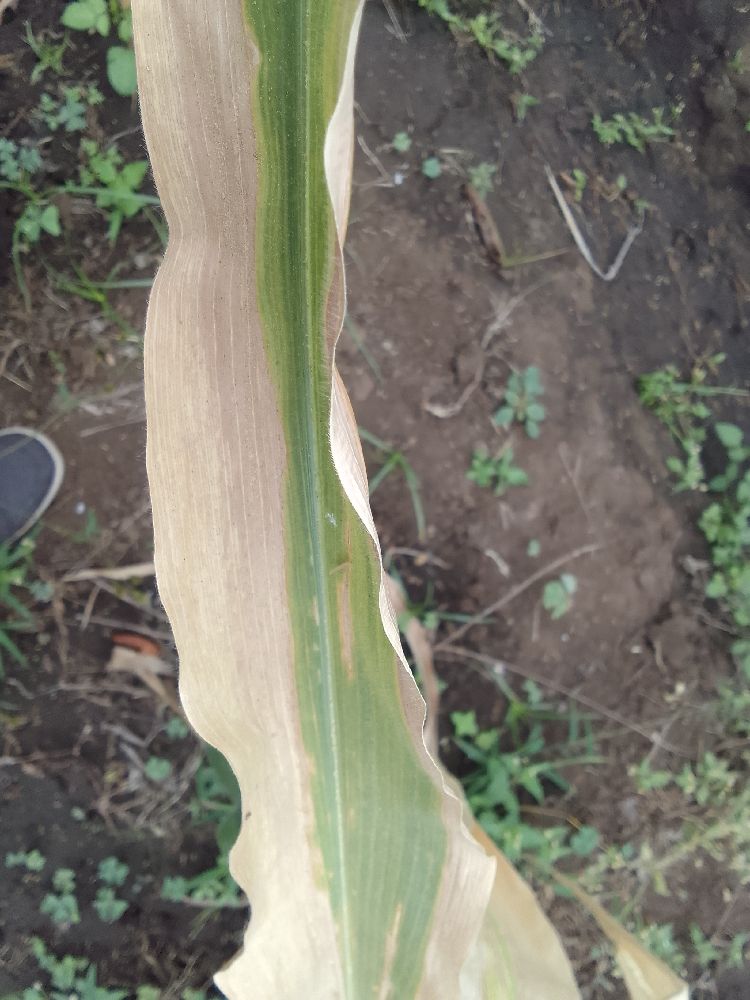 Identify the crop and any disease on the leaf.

maize, maize lethal necrosis
